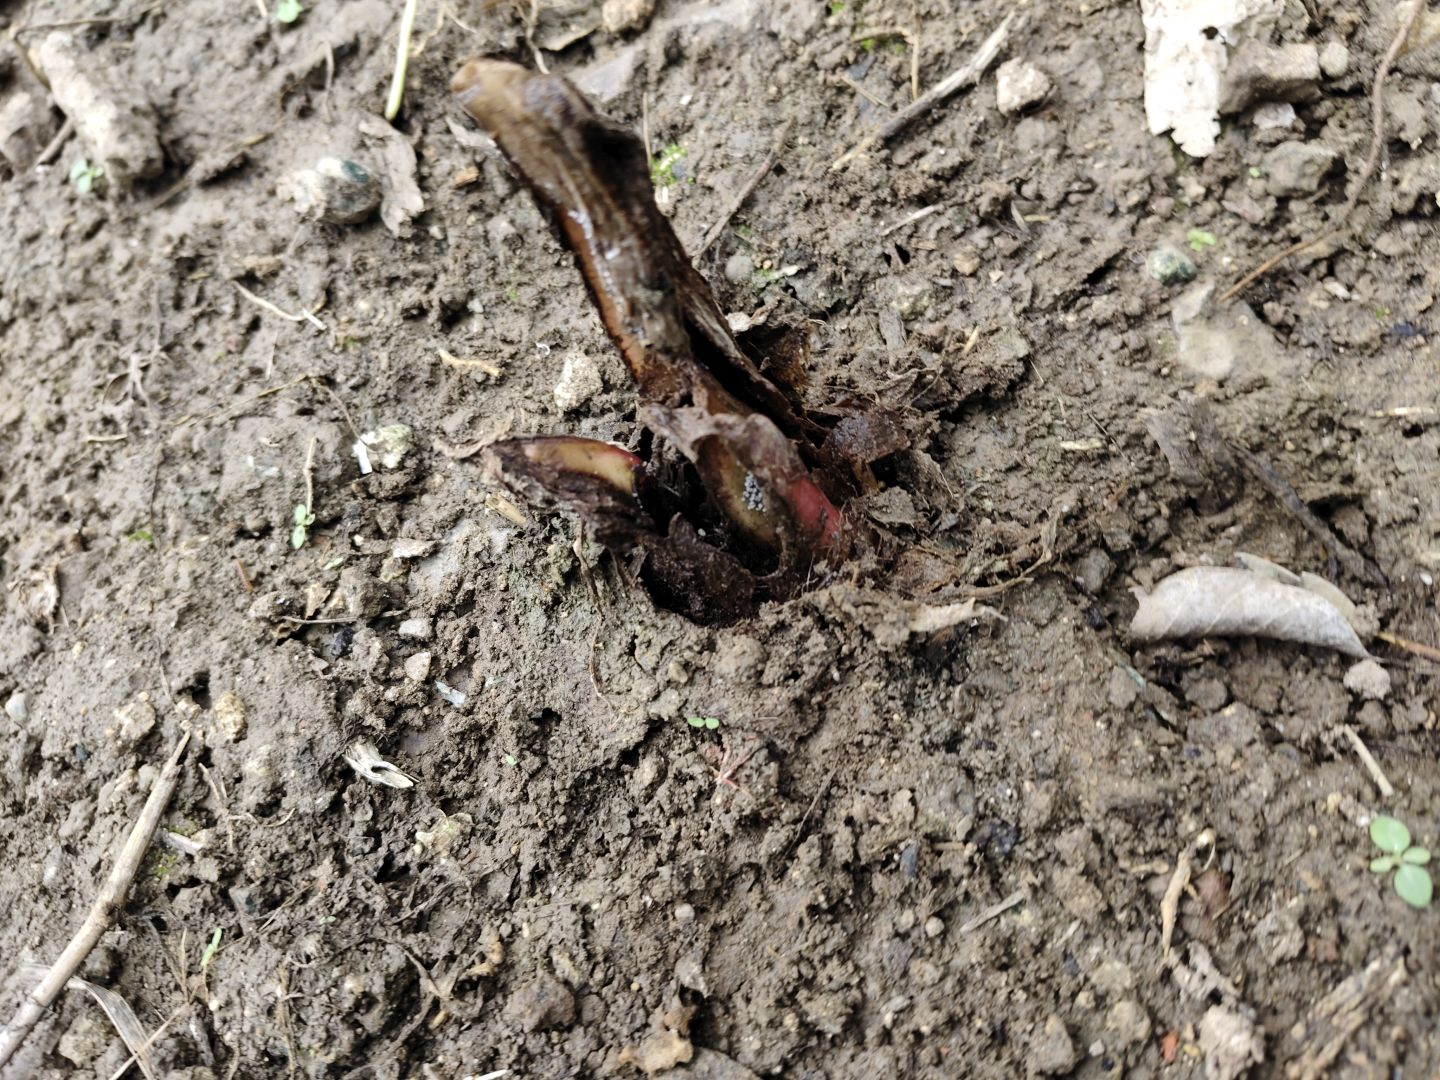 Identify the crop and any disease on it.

taro, root rot
